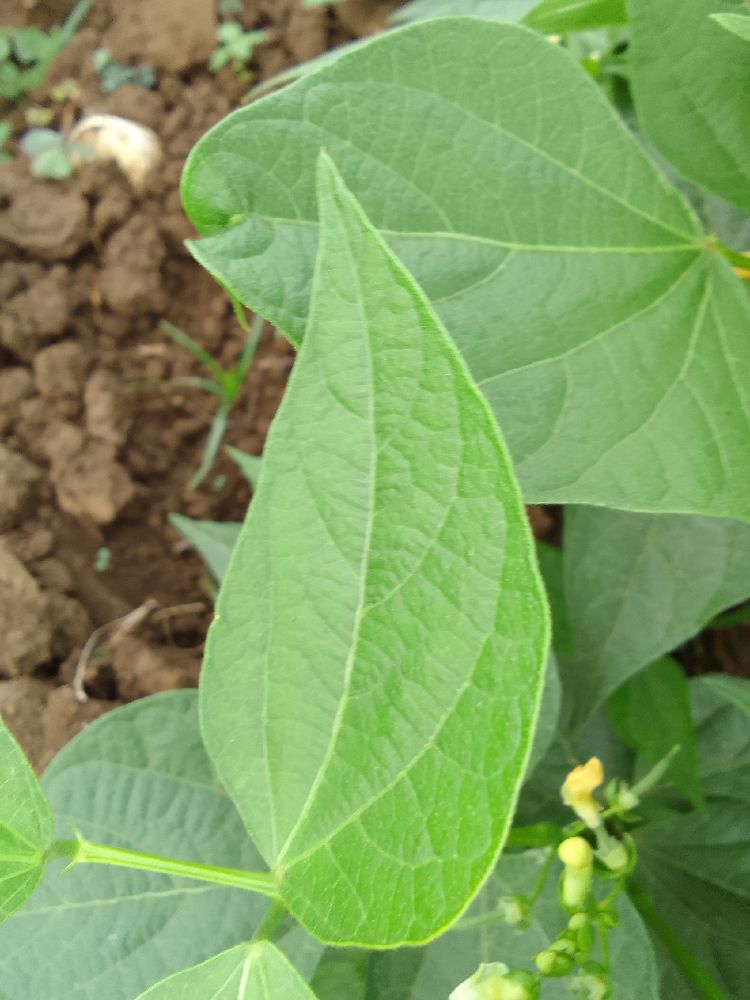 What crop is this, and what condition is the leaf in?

common bean, healthy
